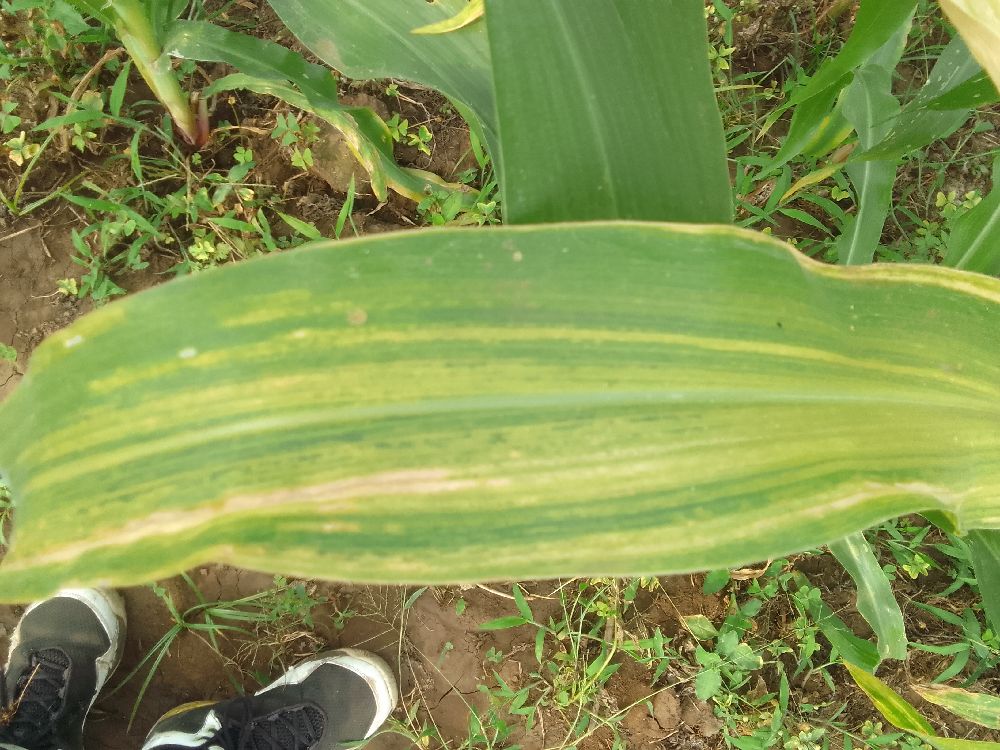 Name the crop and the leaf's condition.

maize, maize lethal necrosis
